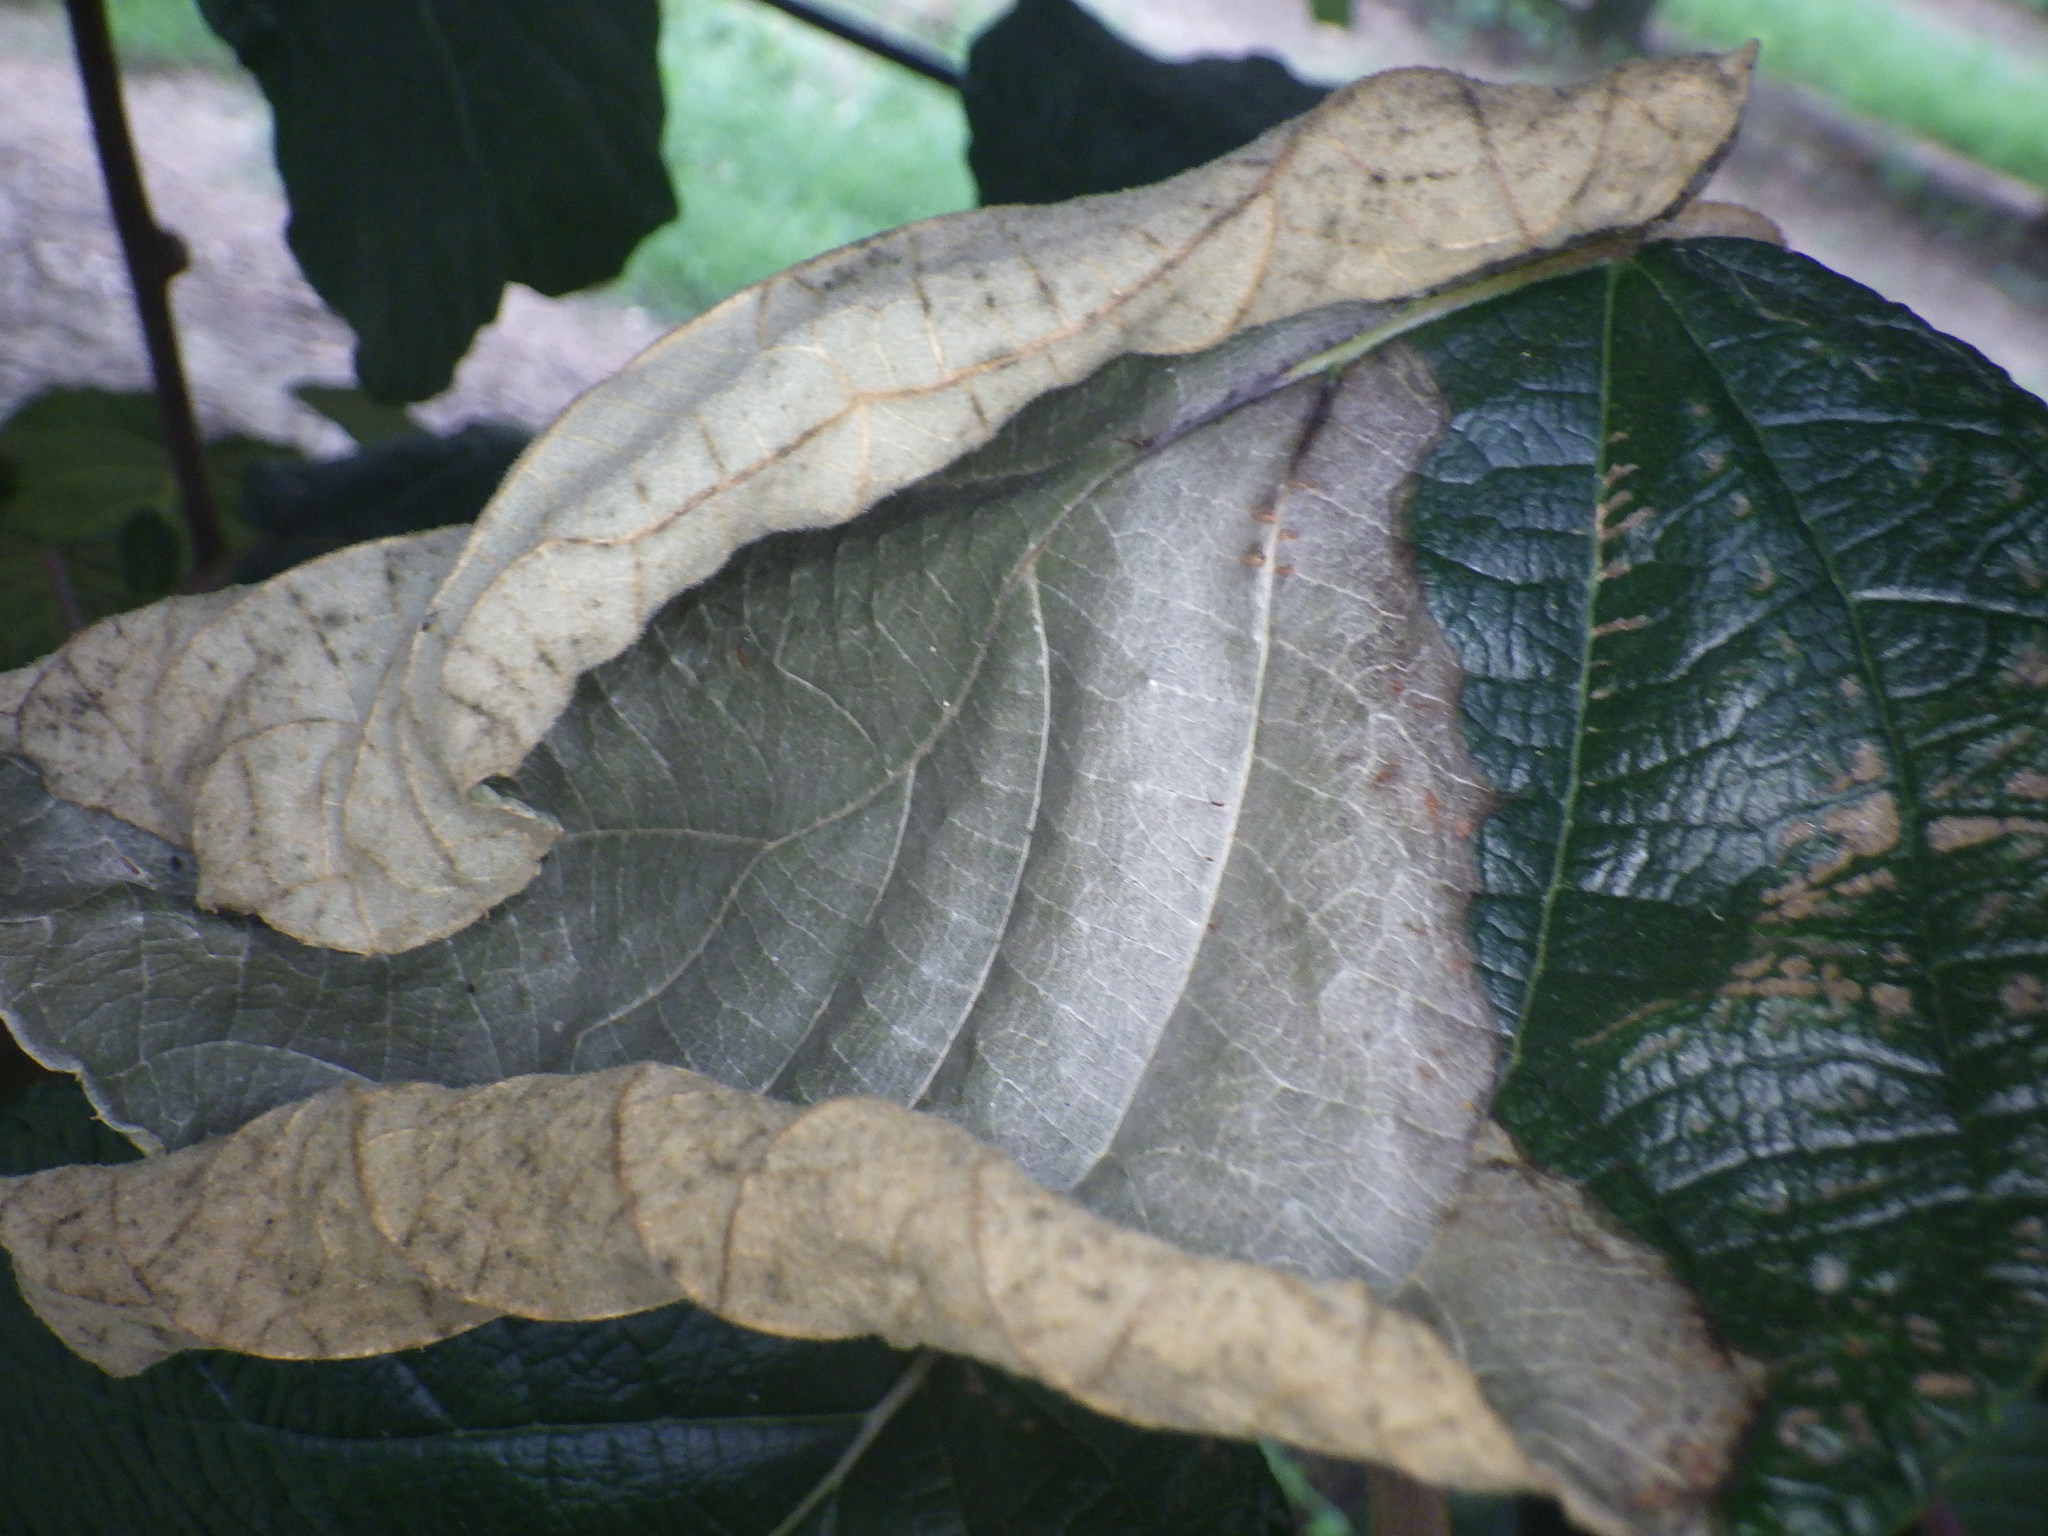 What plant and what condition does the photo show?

kiwi, chemical damage, heat damage
